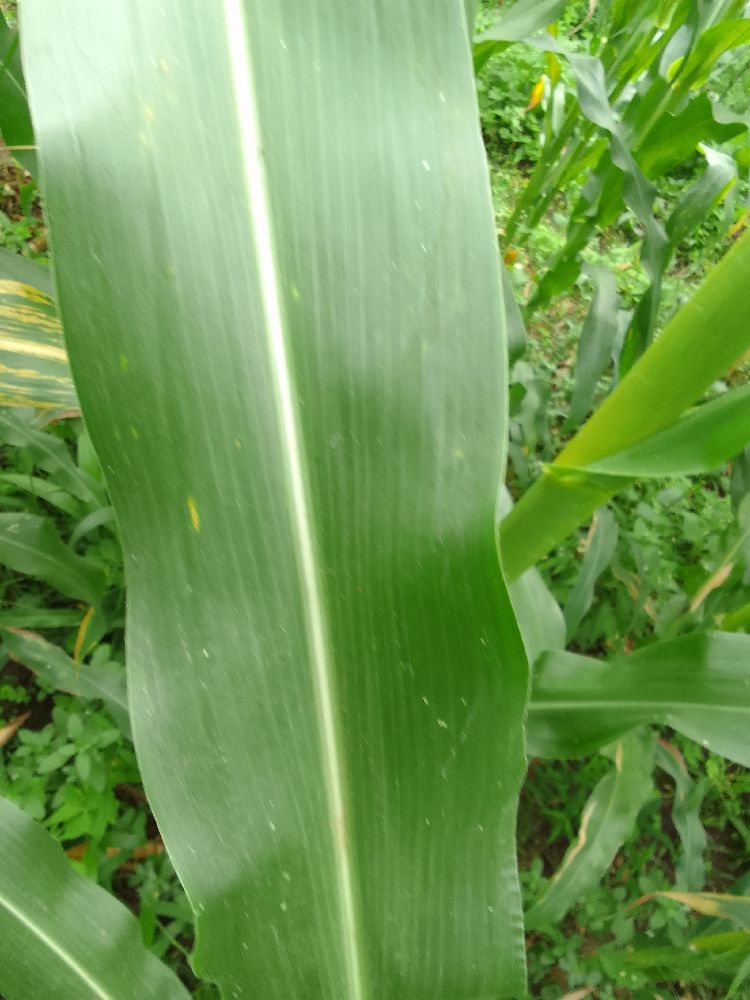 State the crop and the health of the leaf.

maize, healthy
